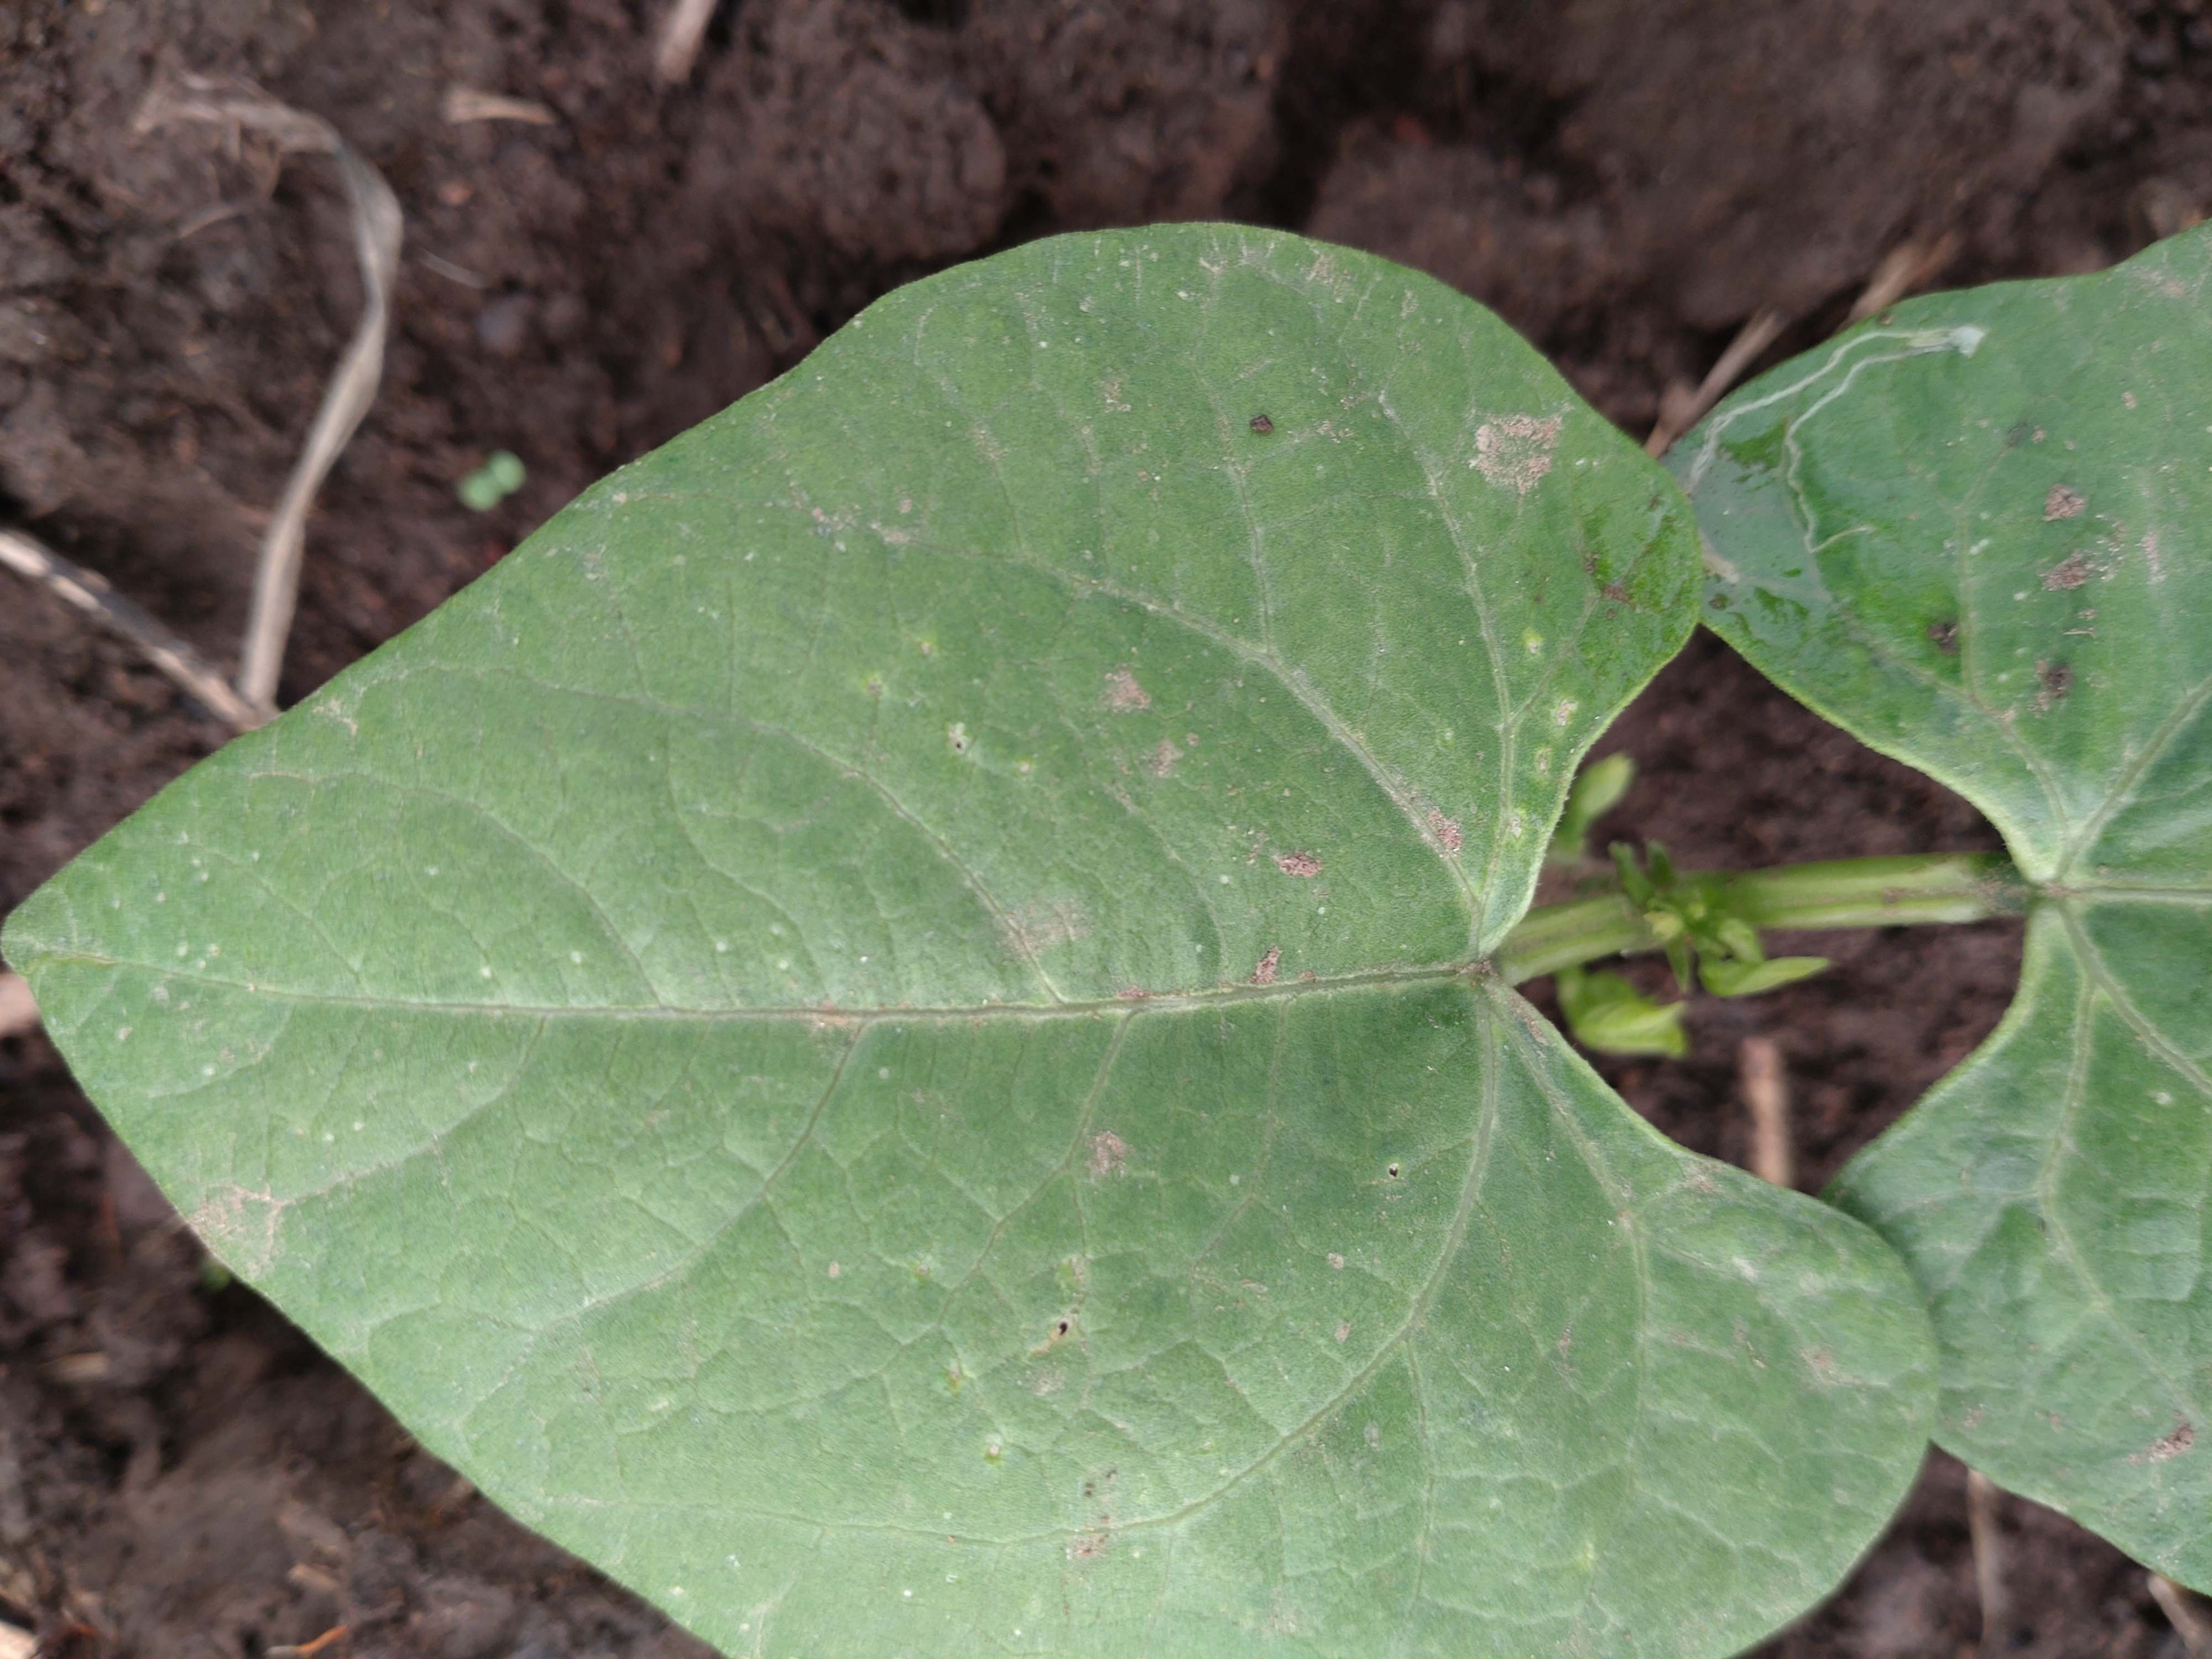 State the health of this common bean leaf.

healthy
